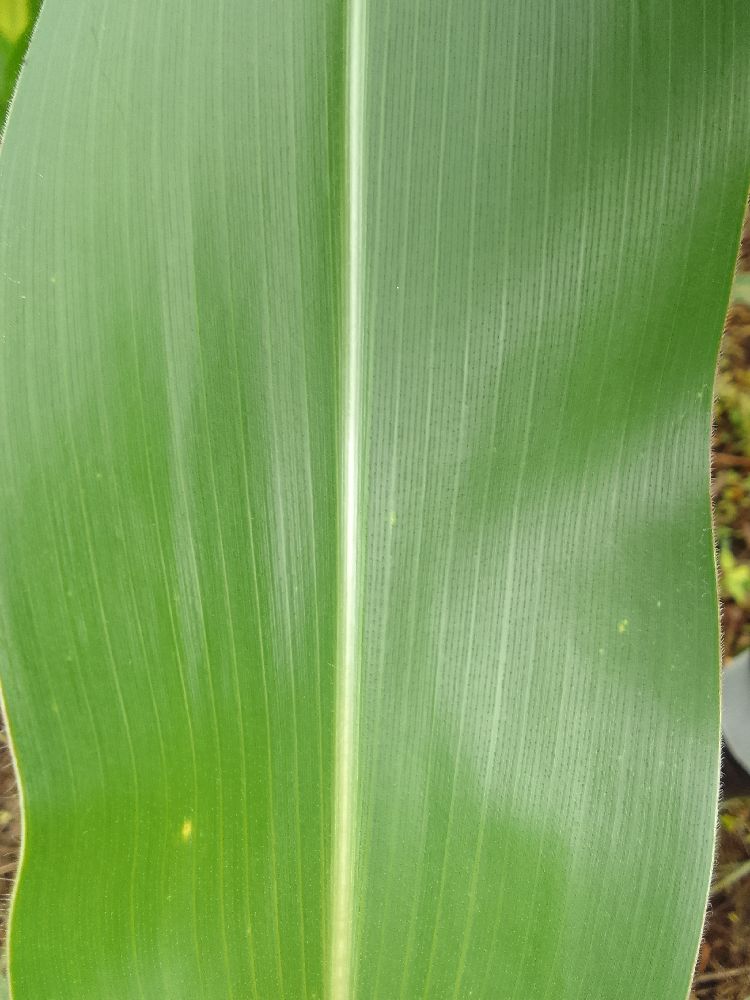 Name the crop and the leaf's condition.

maize, healthy
